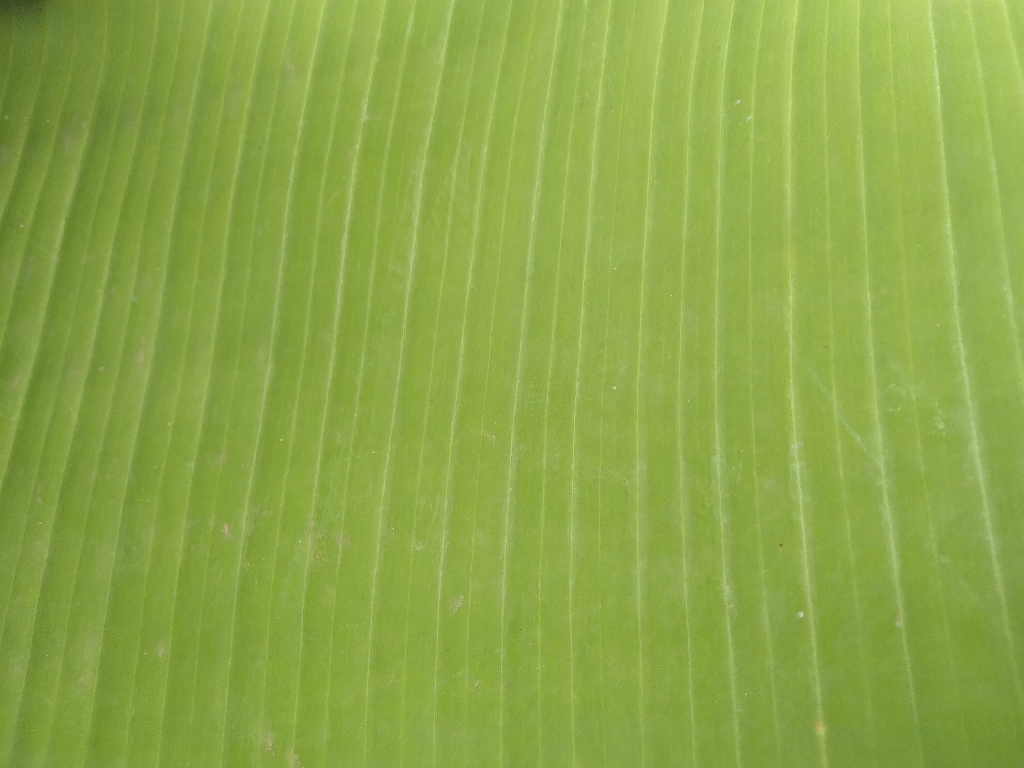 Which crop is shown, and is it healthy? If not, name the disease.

banana, healthy
